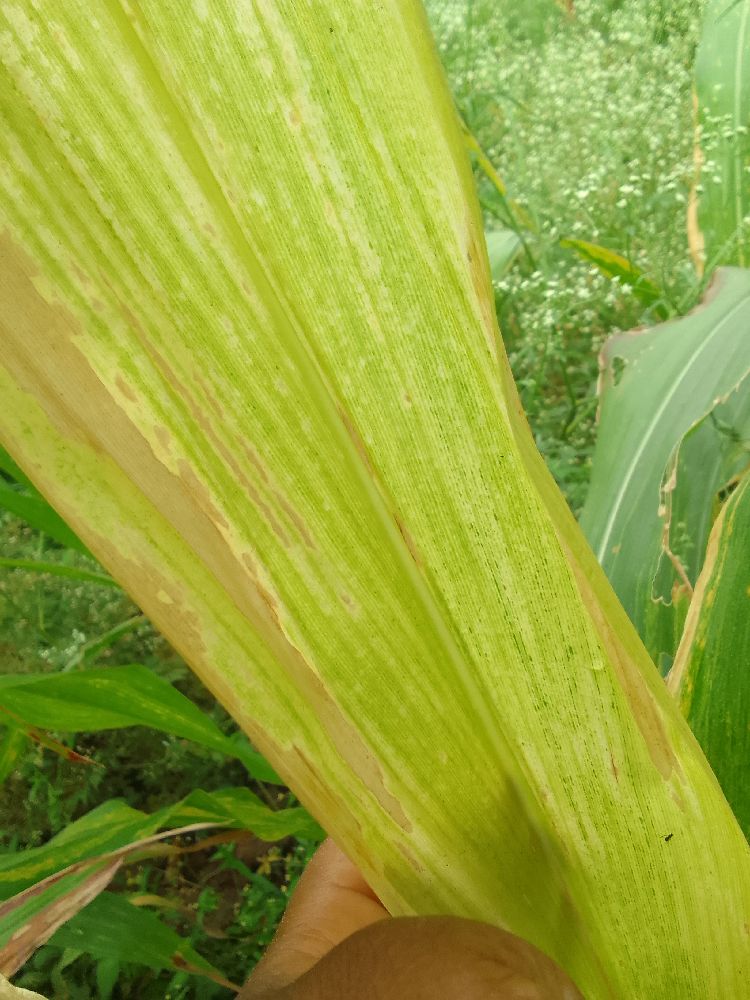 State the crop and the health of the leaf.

maize, maize lethal necrosis
